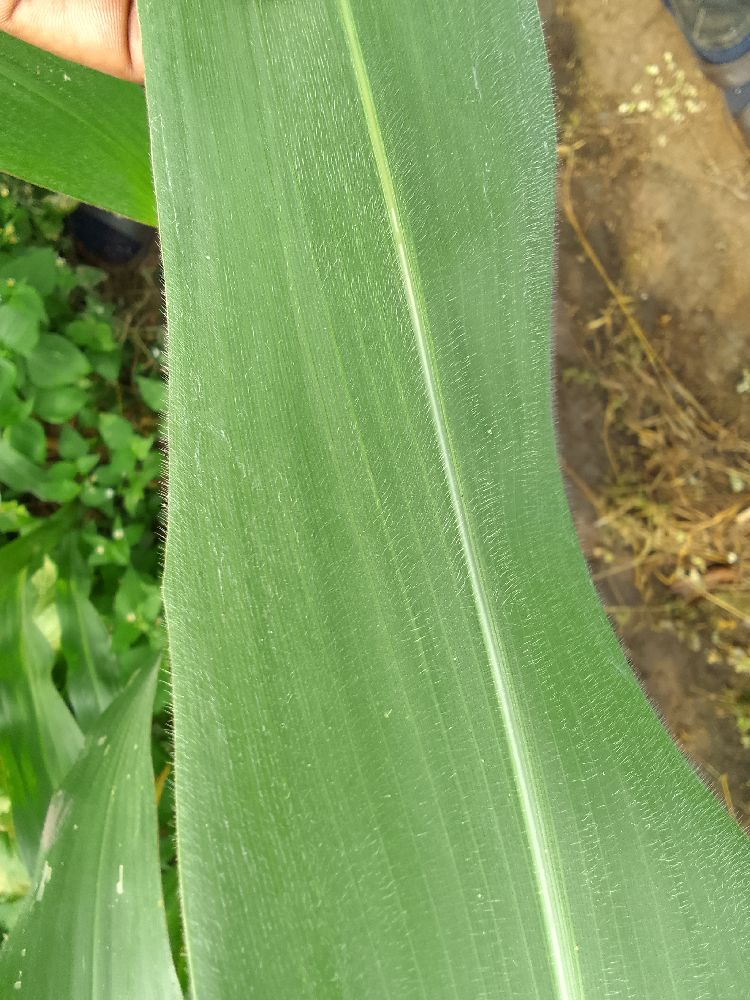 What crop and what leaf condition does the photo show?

maize, healthy
